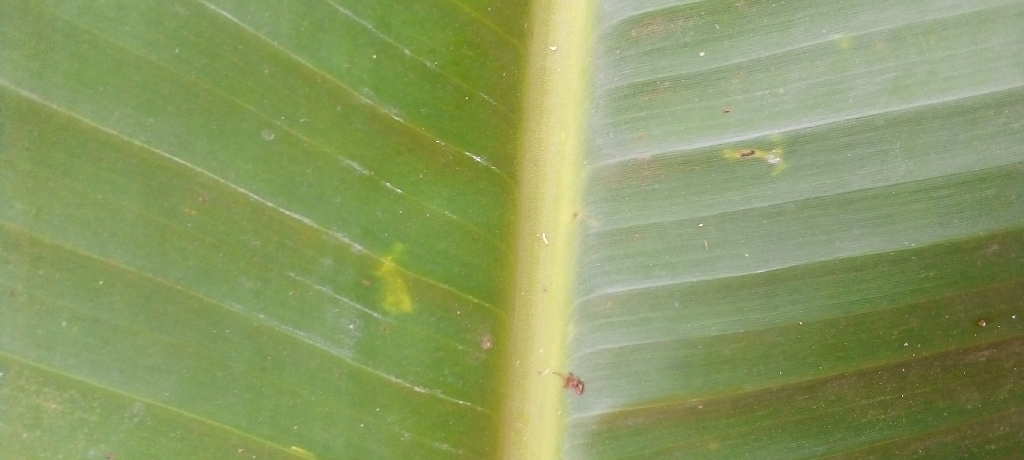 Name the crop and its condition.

banana, healthy
